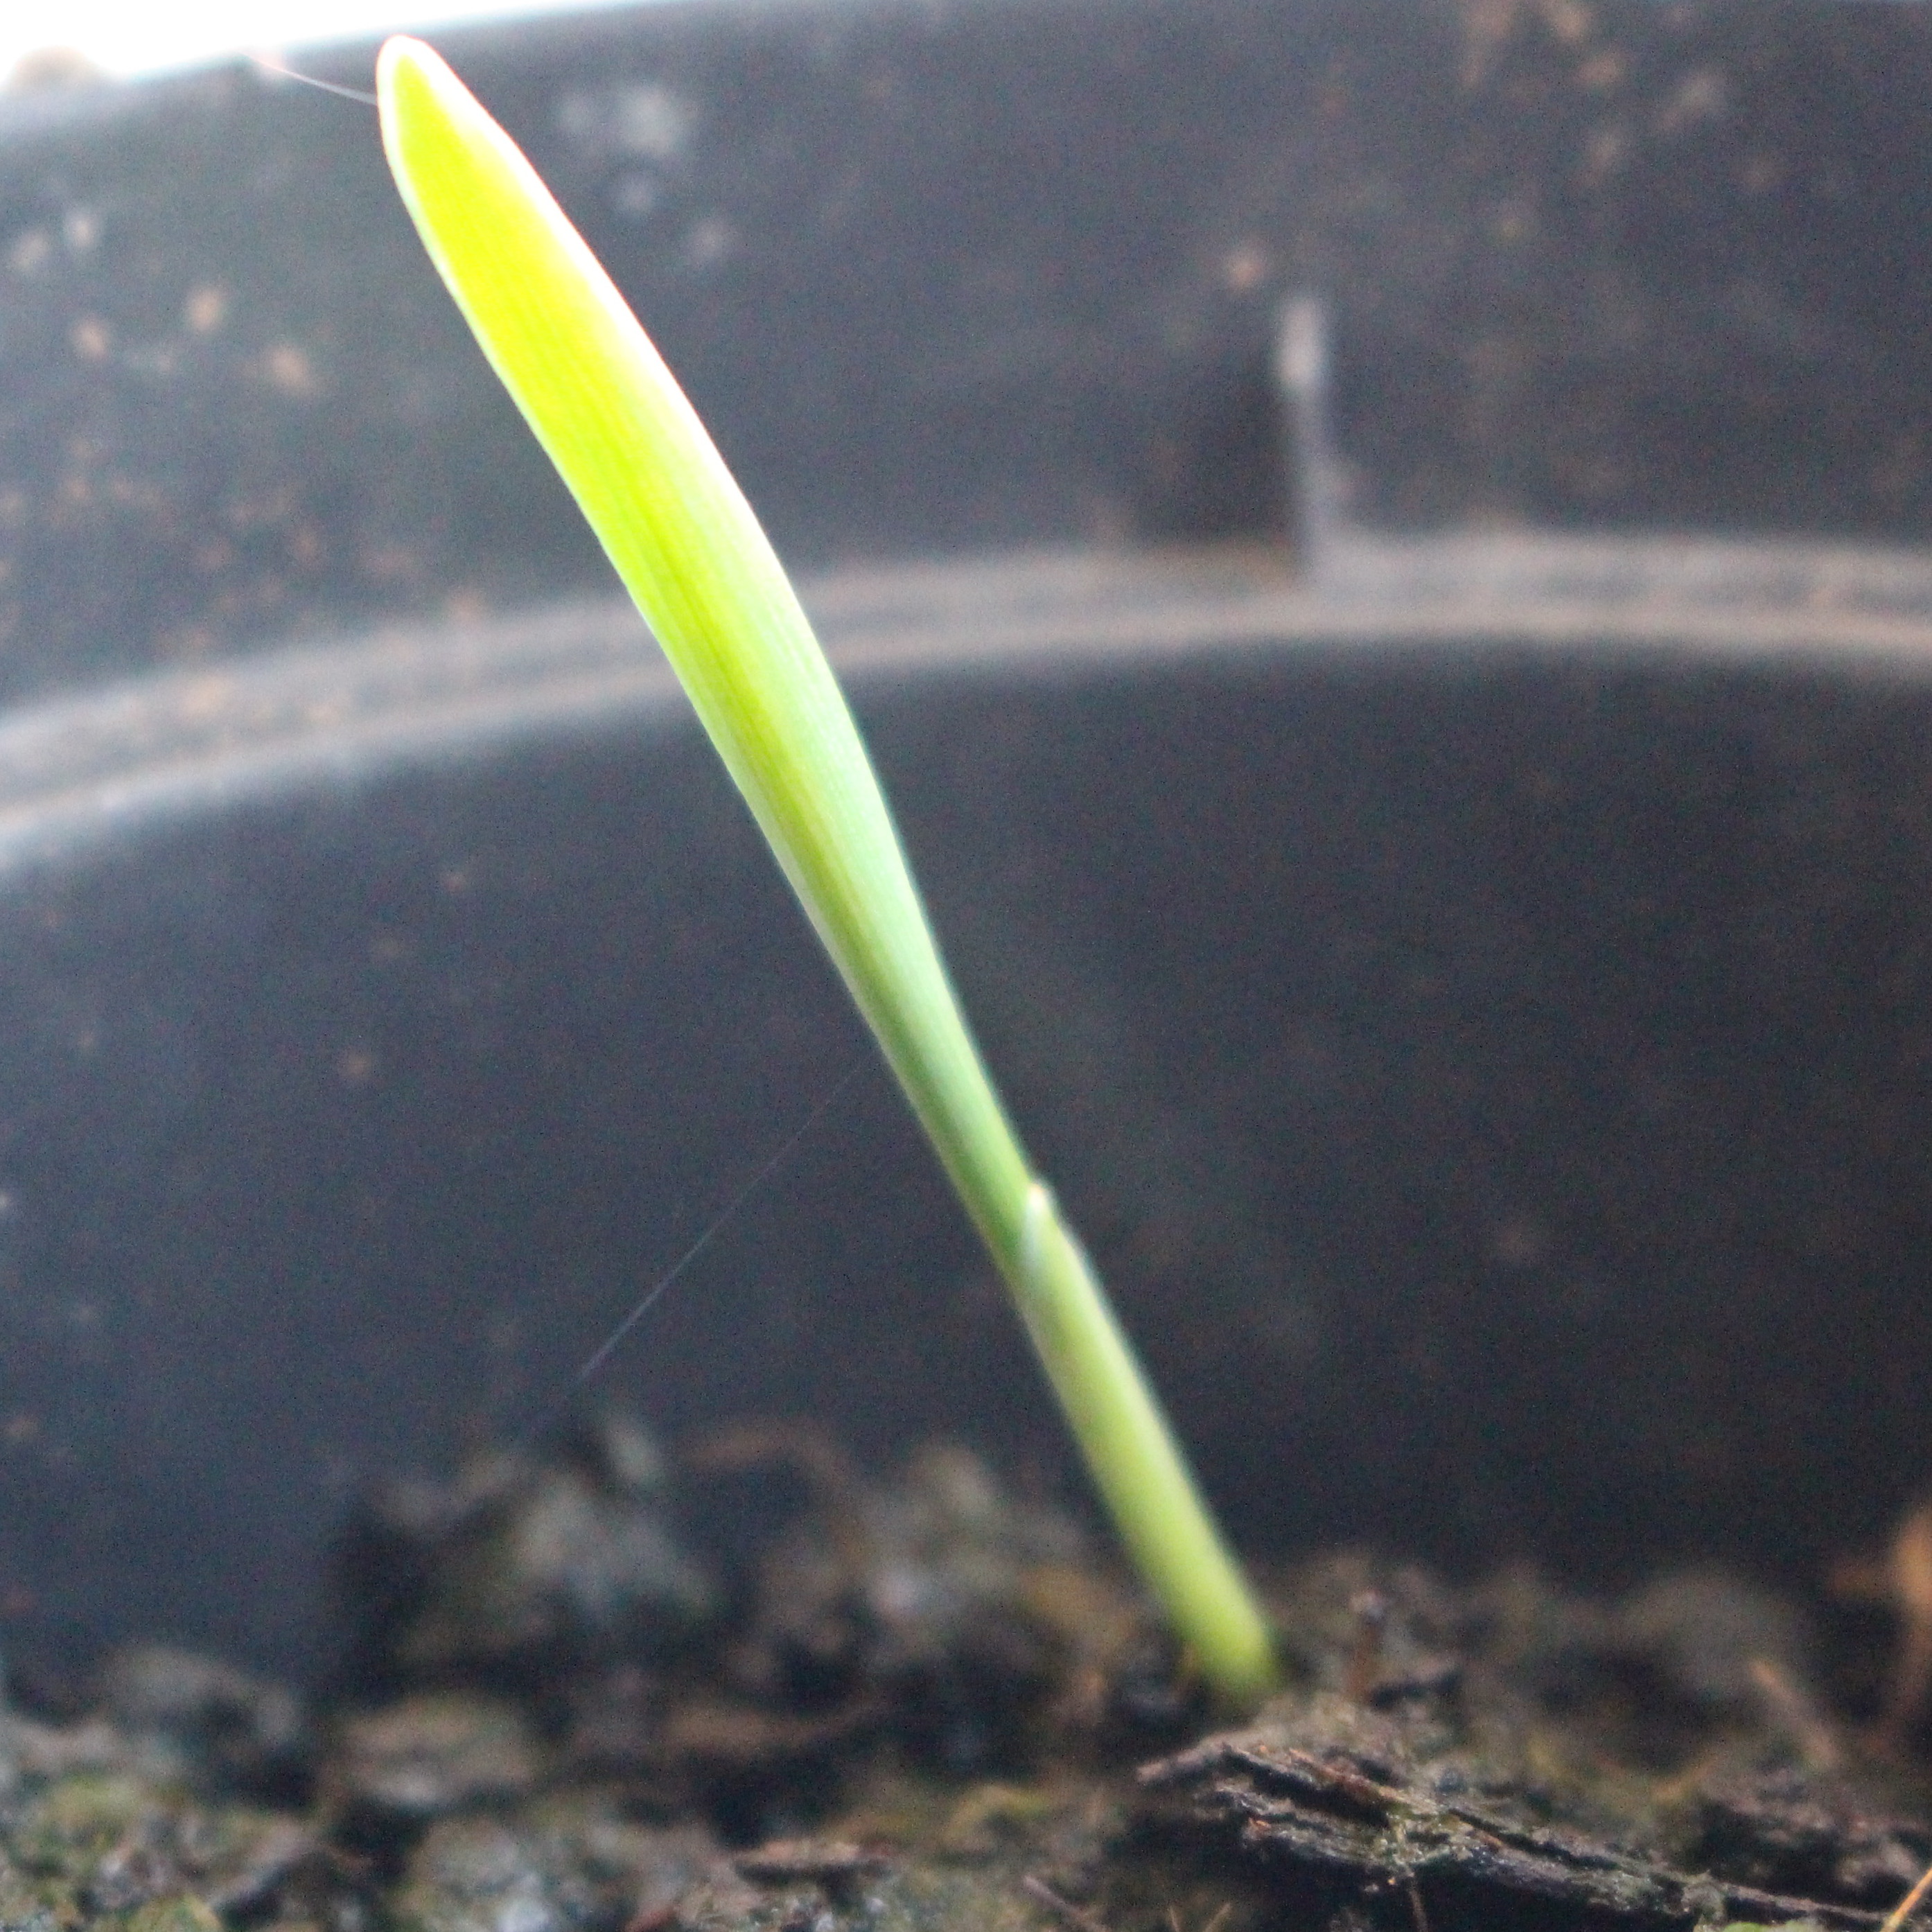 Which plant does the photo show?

Avena sterilis
